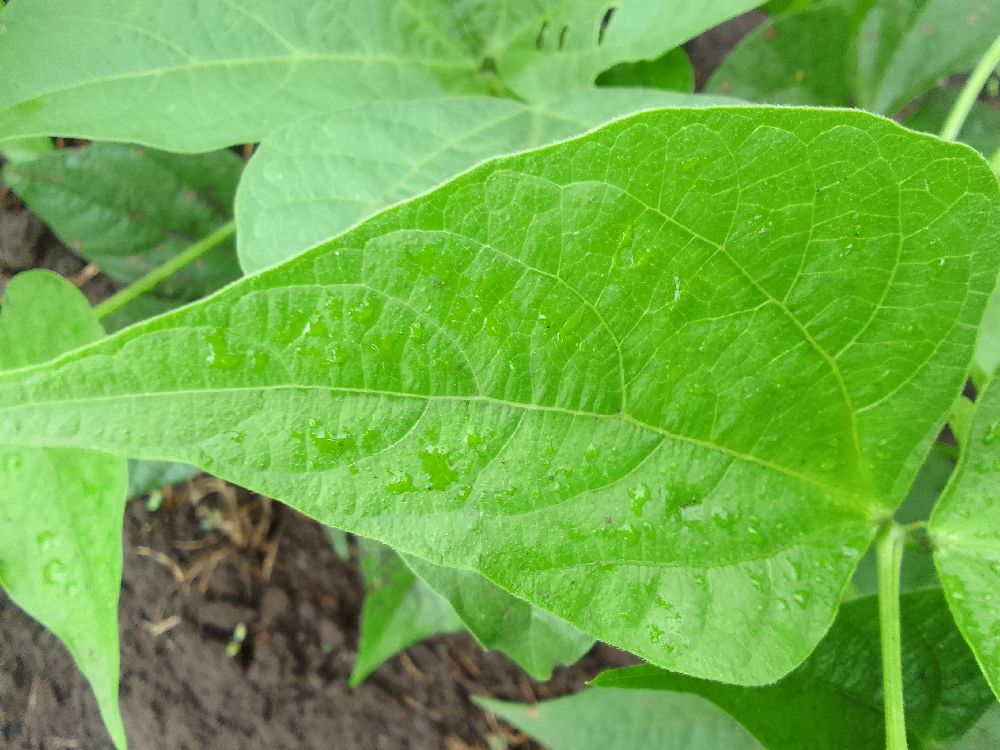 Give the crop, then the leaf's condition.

common bean, healthy
